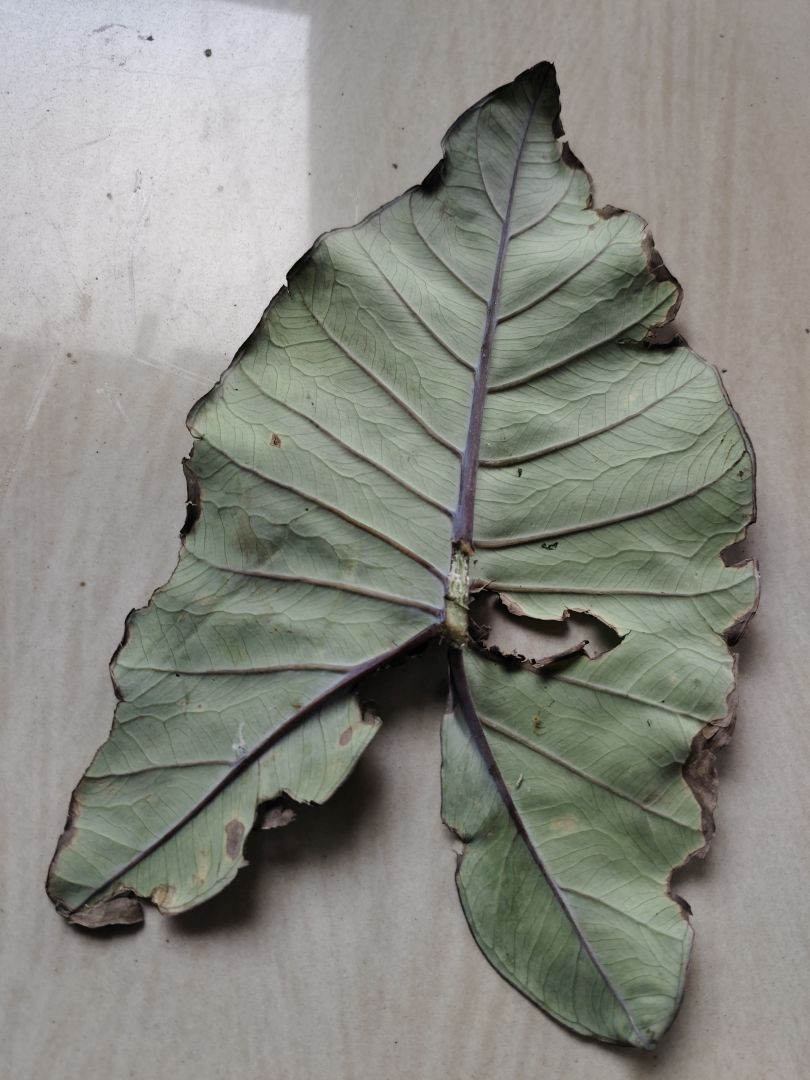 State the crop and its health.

taro, leaf blight
